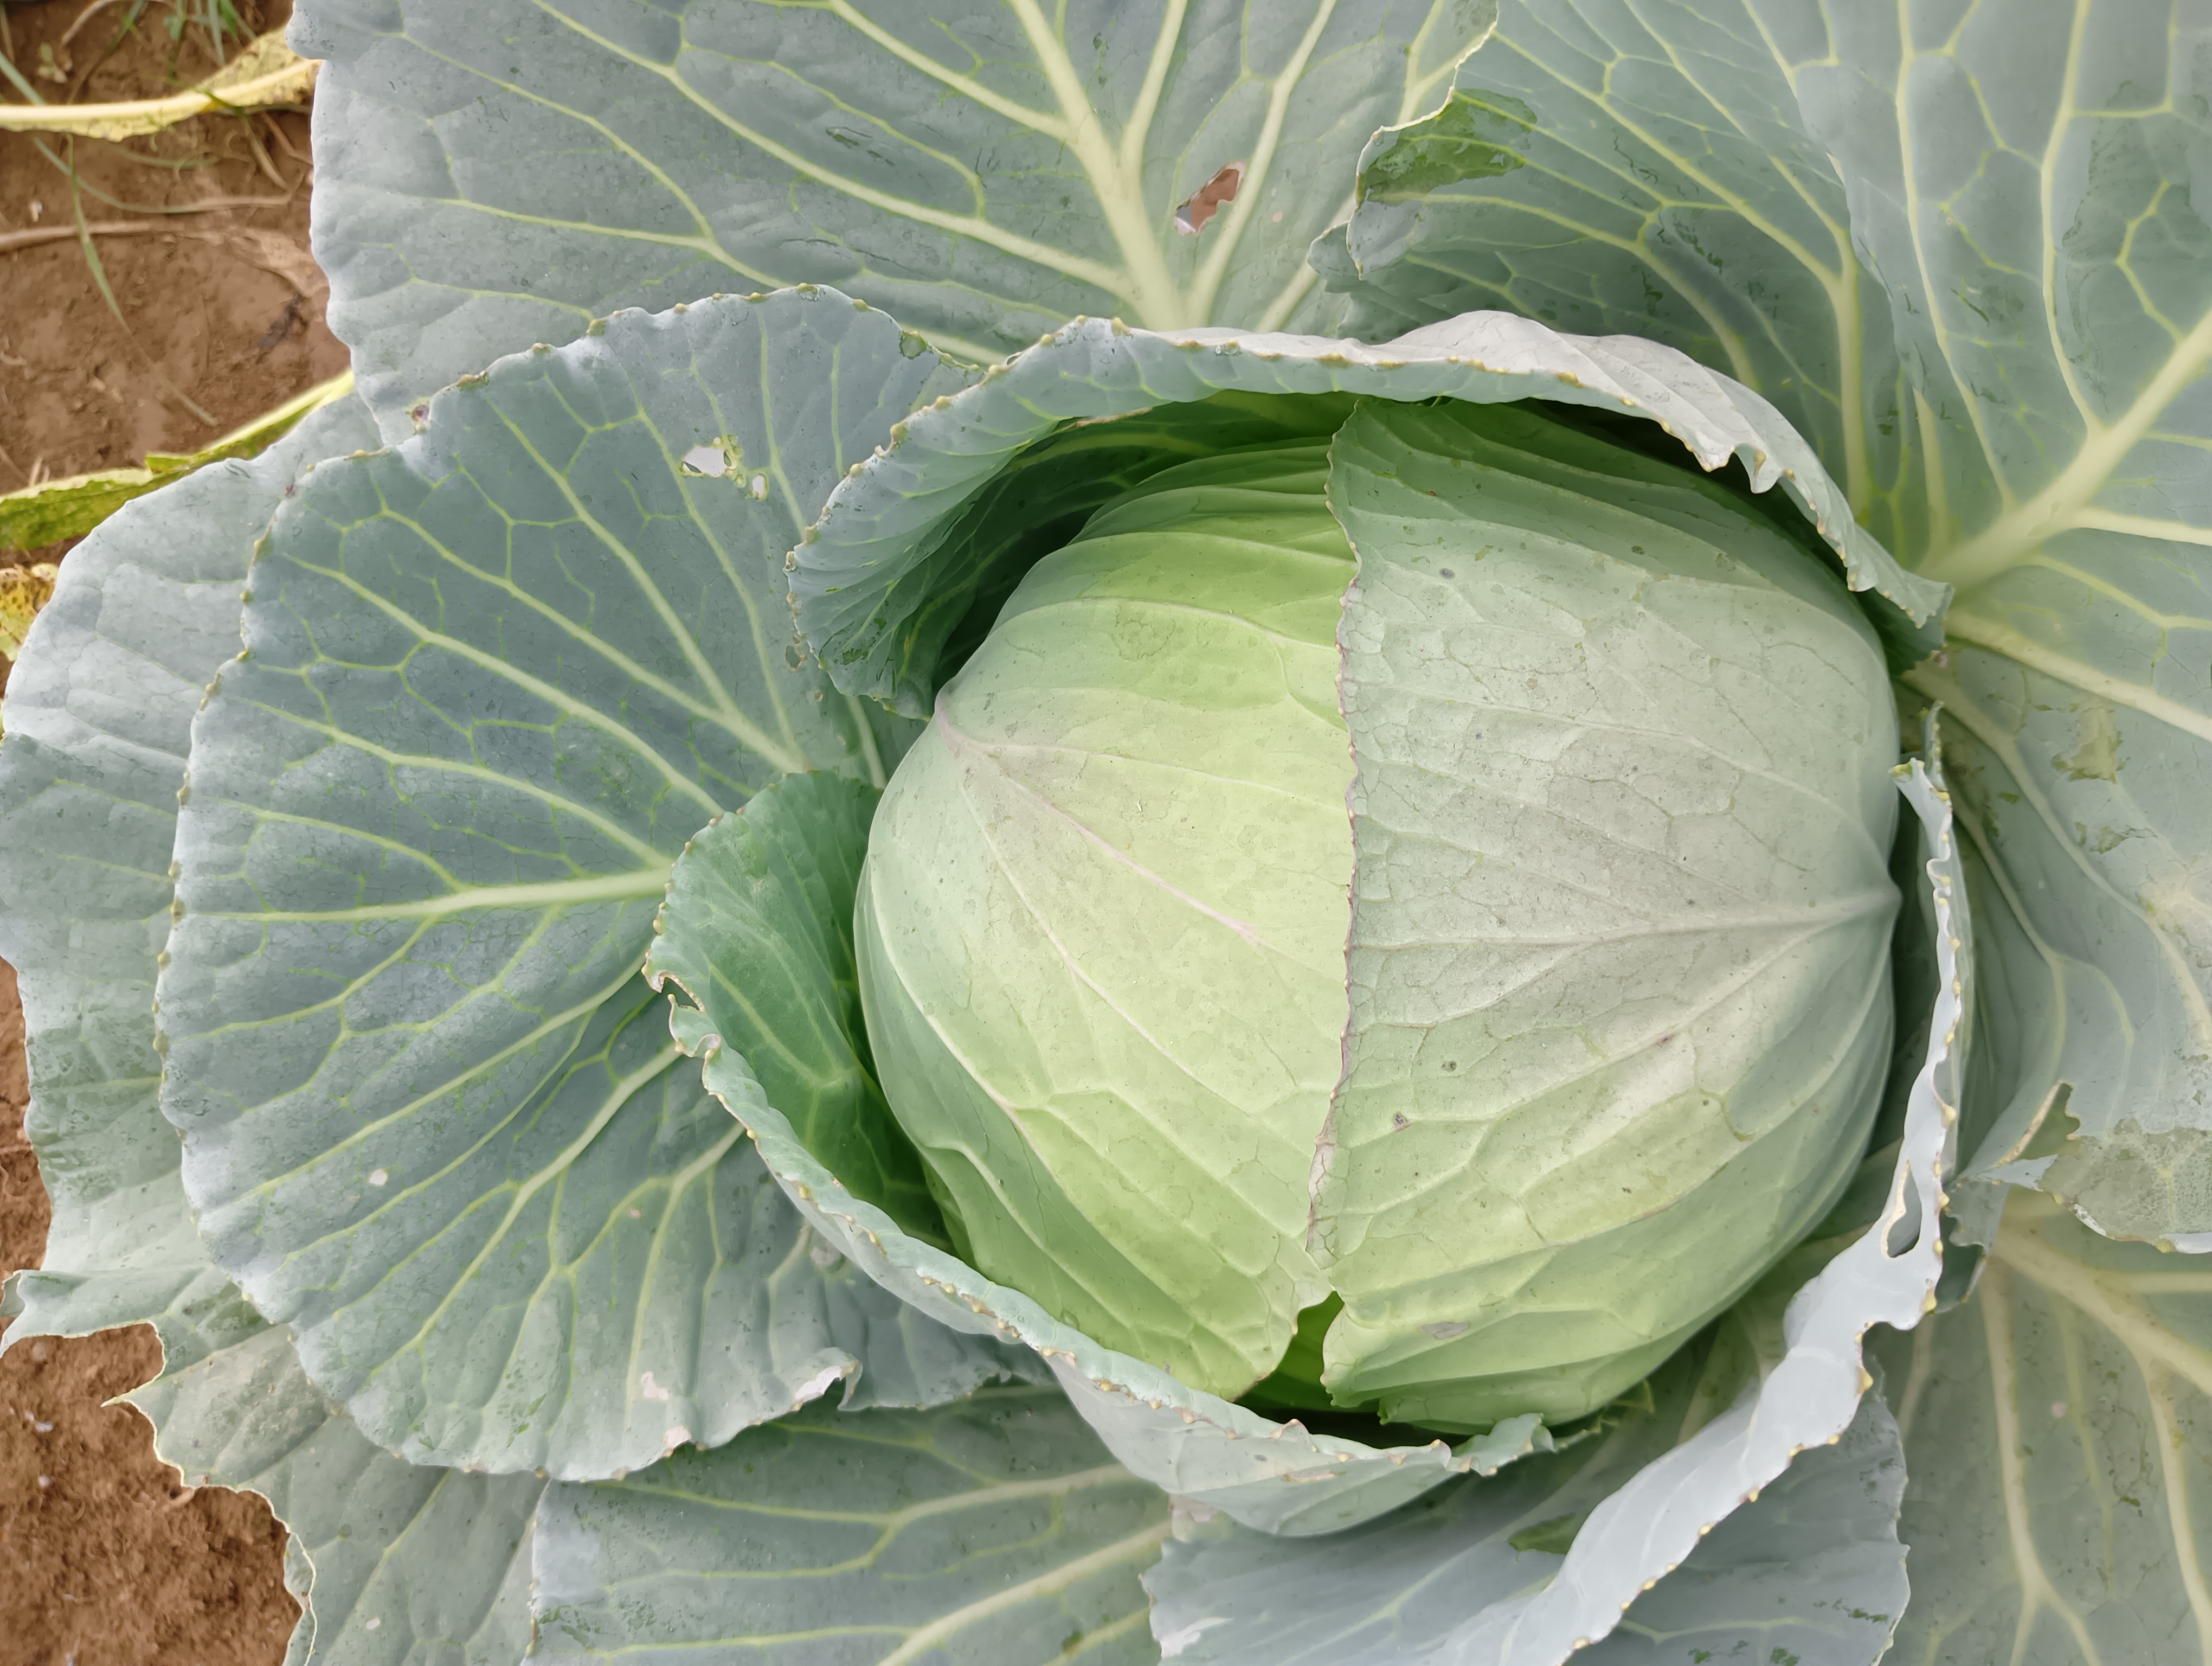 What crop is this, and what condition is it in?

cabbage, healthy
